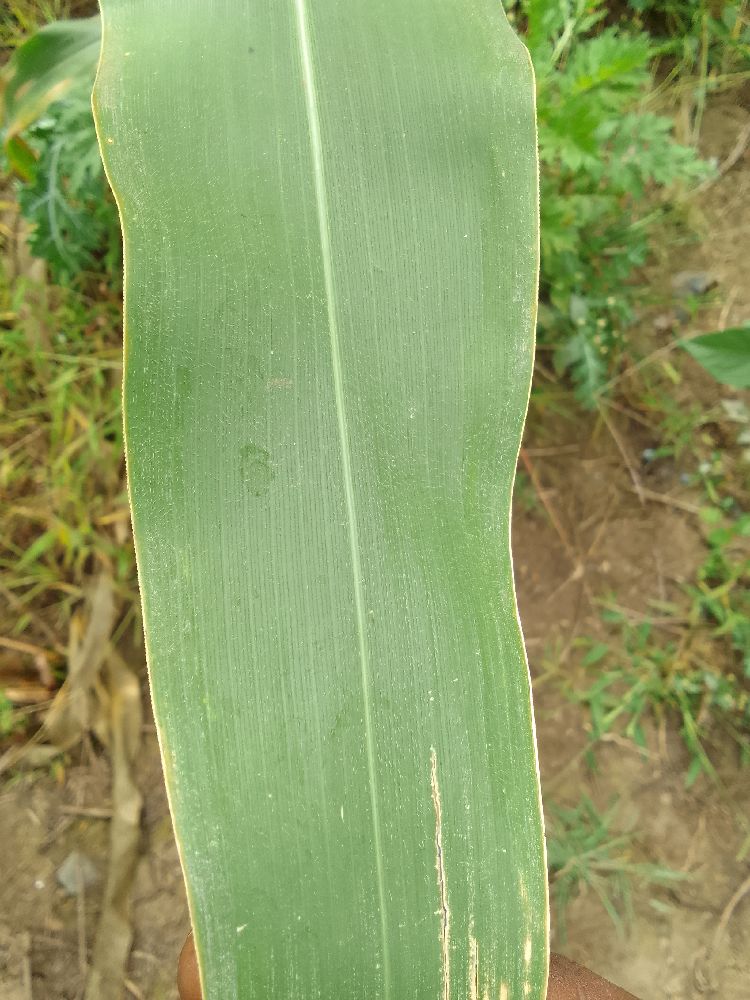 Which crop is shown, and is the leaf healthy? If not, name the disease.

maize, healthy
